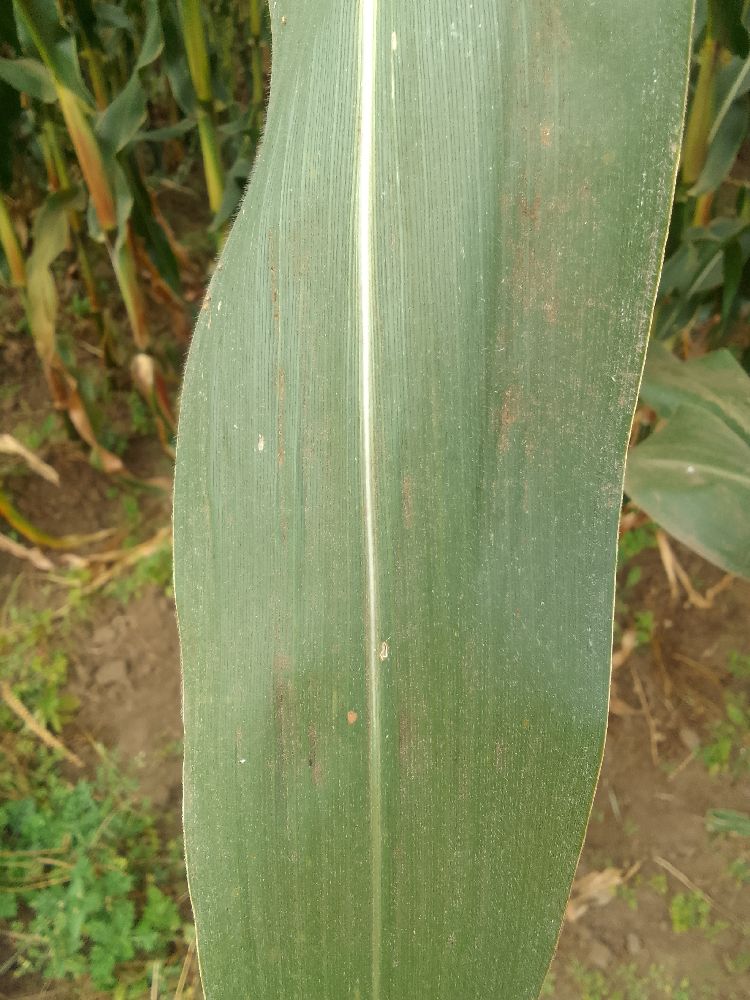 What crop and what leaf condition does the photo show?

maize, healthy
